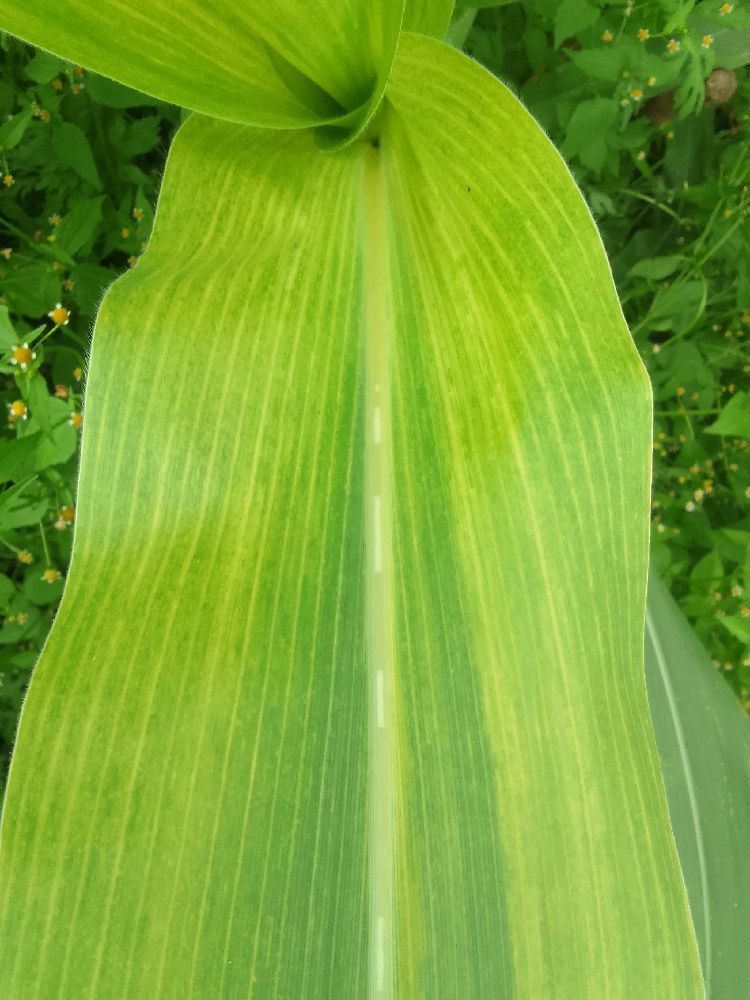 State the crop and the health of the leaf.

maize, maize lethal necrosis
